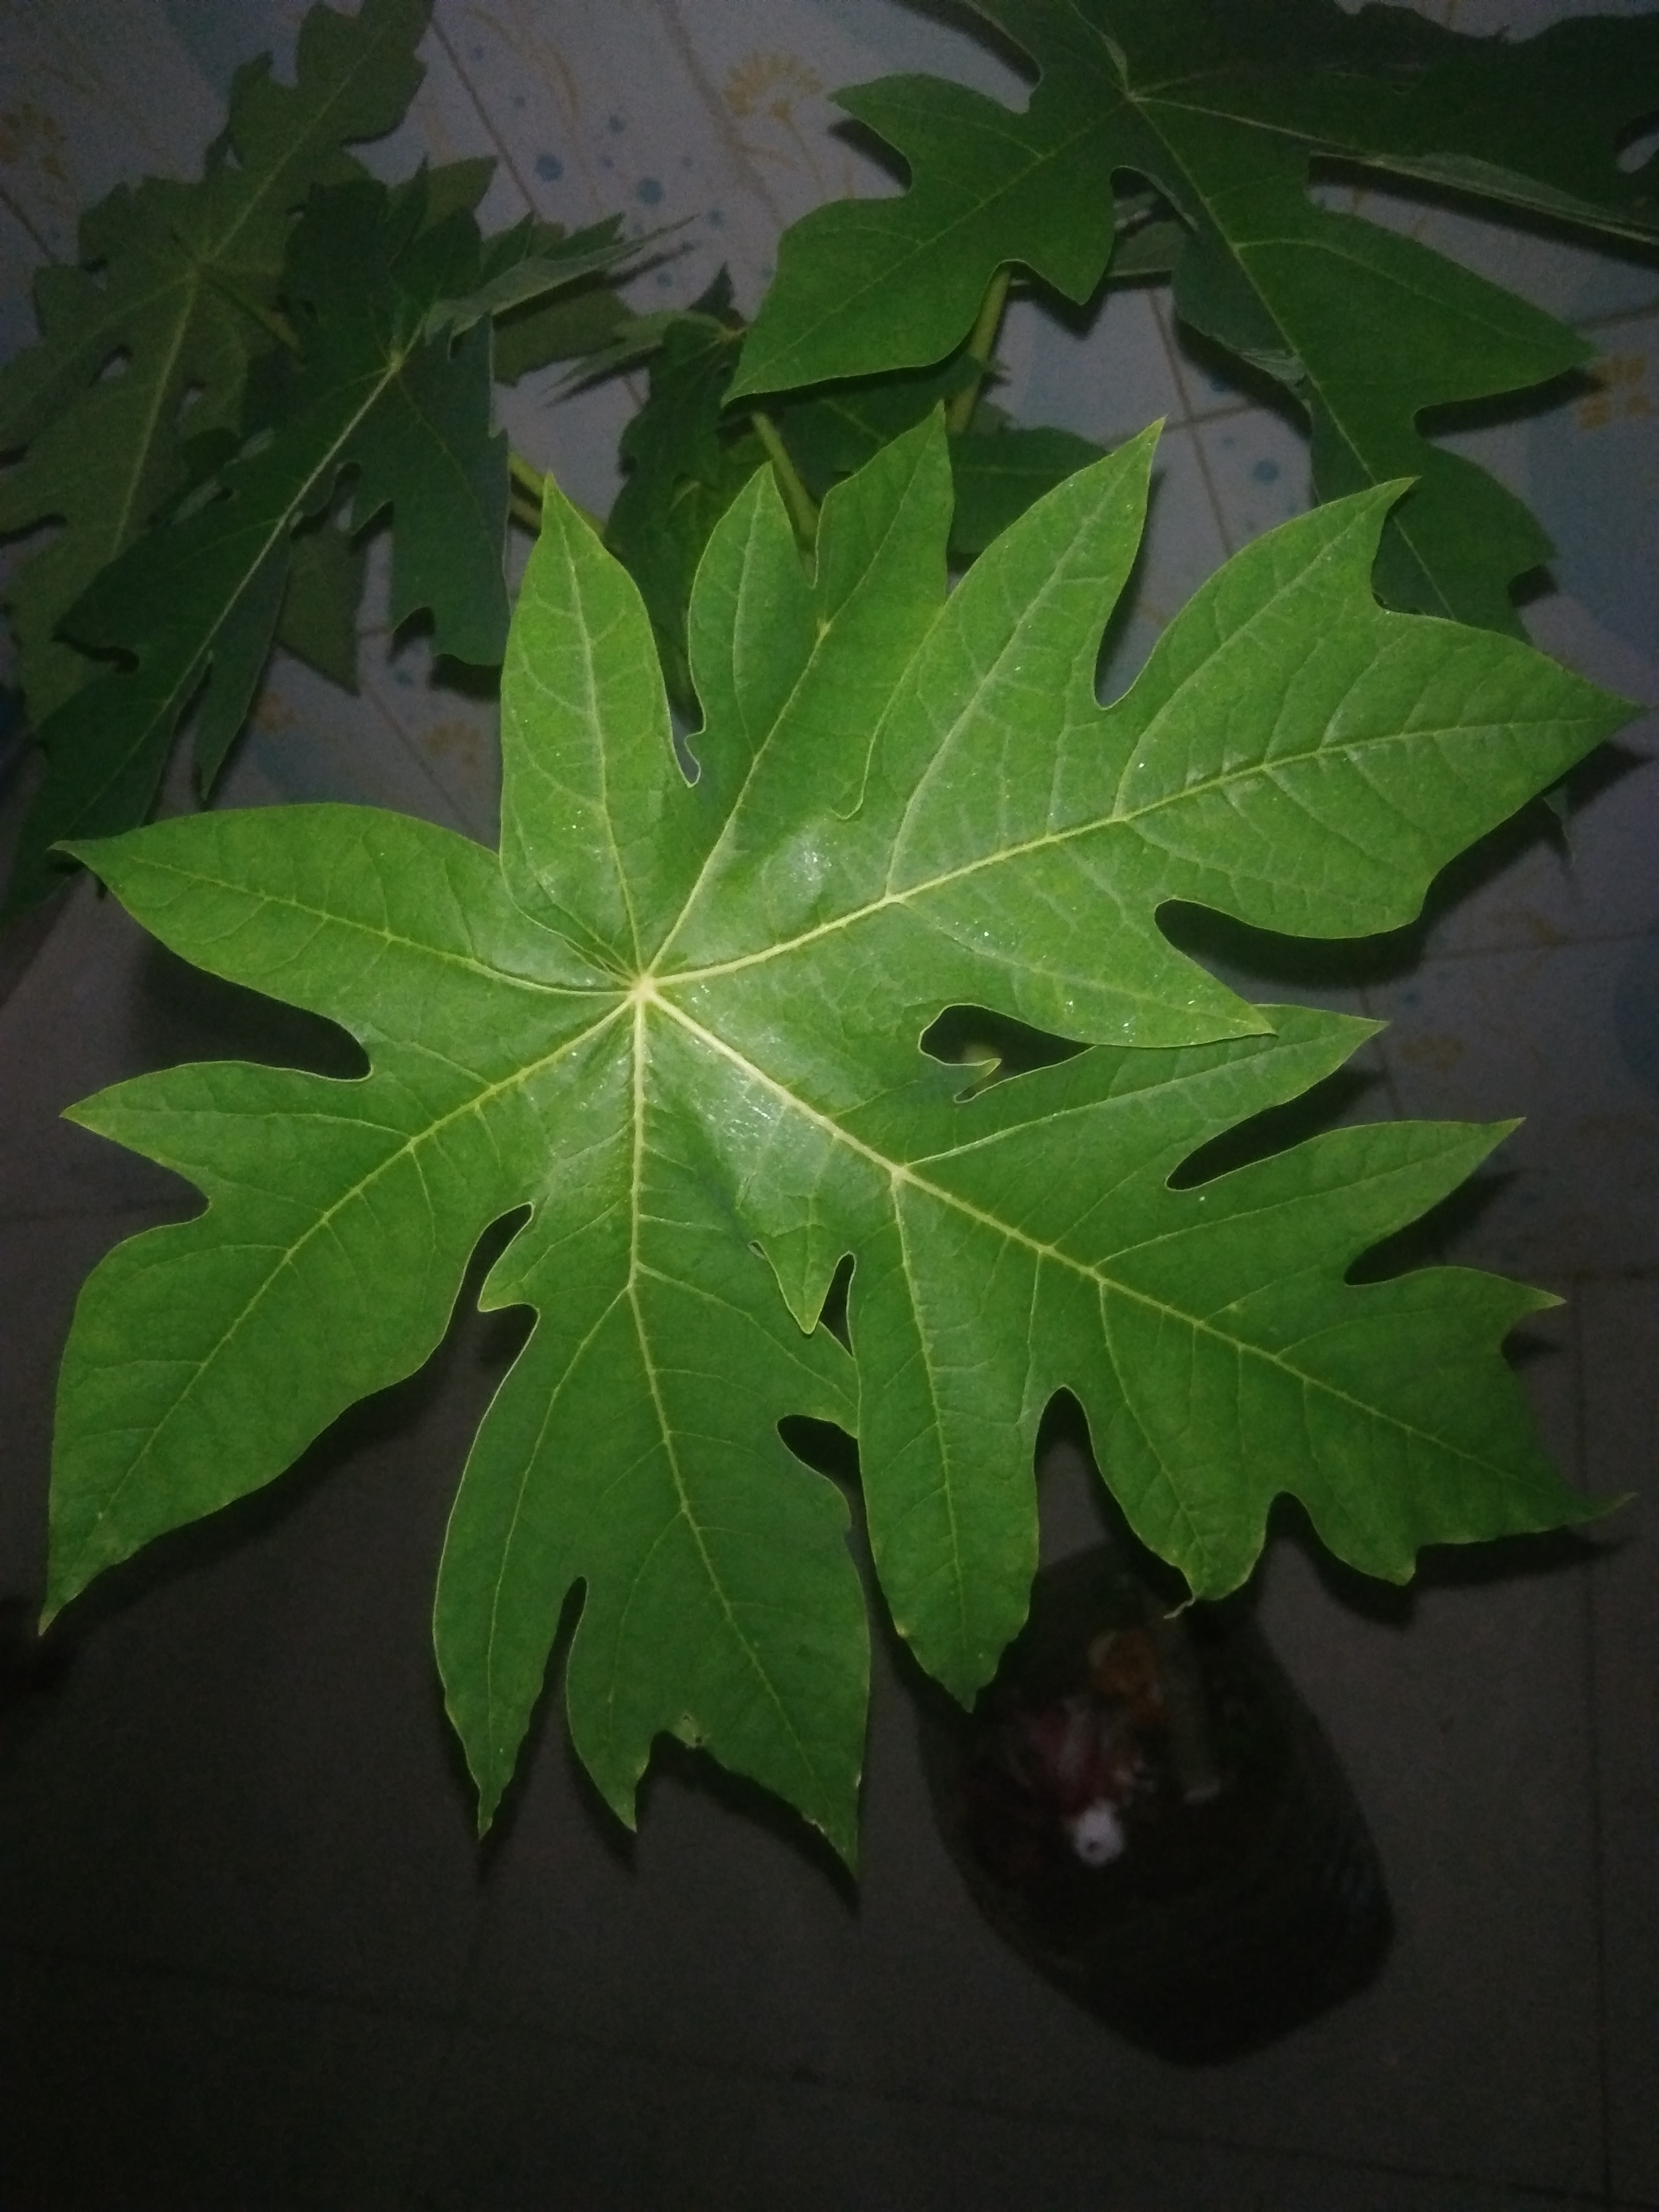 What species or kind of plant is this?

papaya
